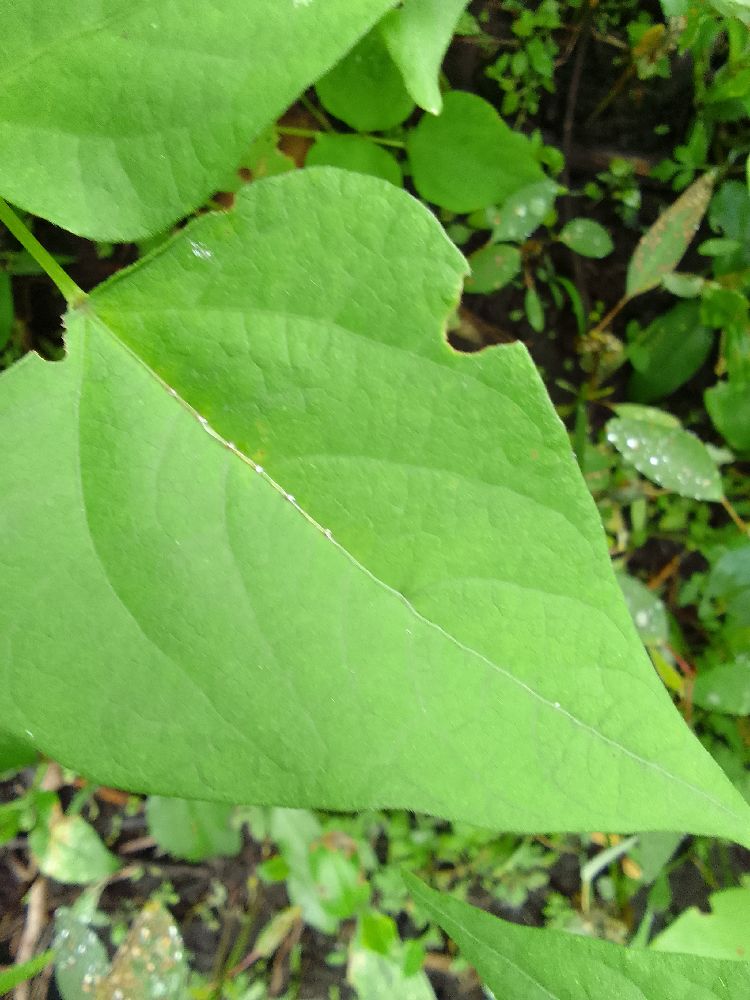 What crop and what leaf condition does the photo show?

common bean, healthy
